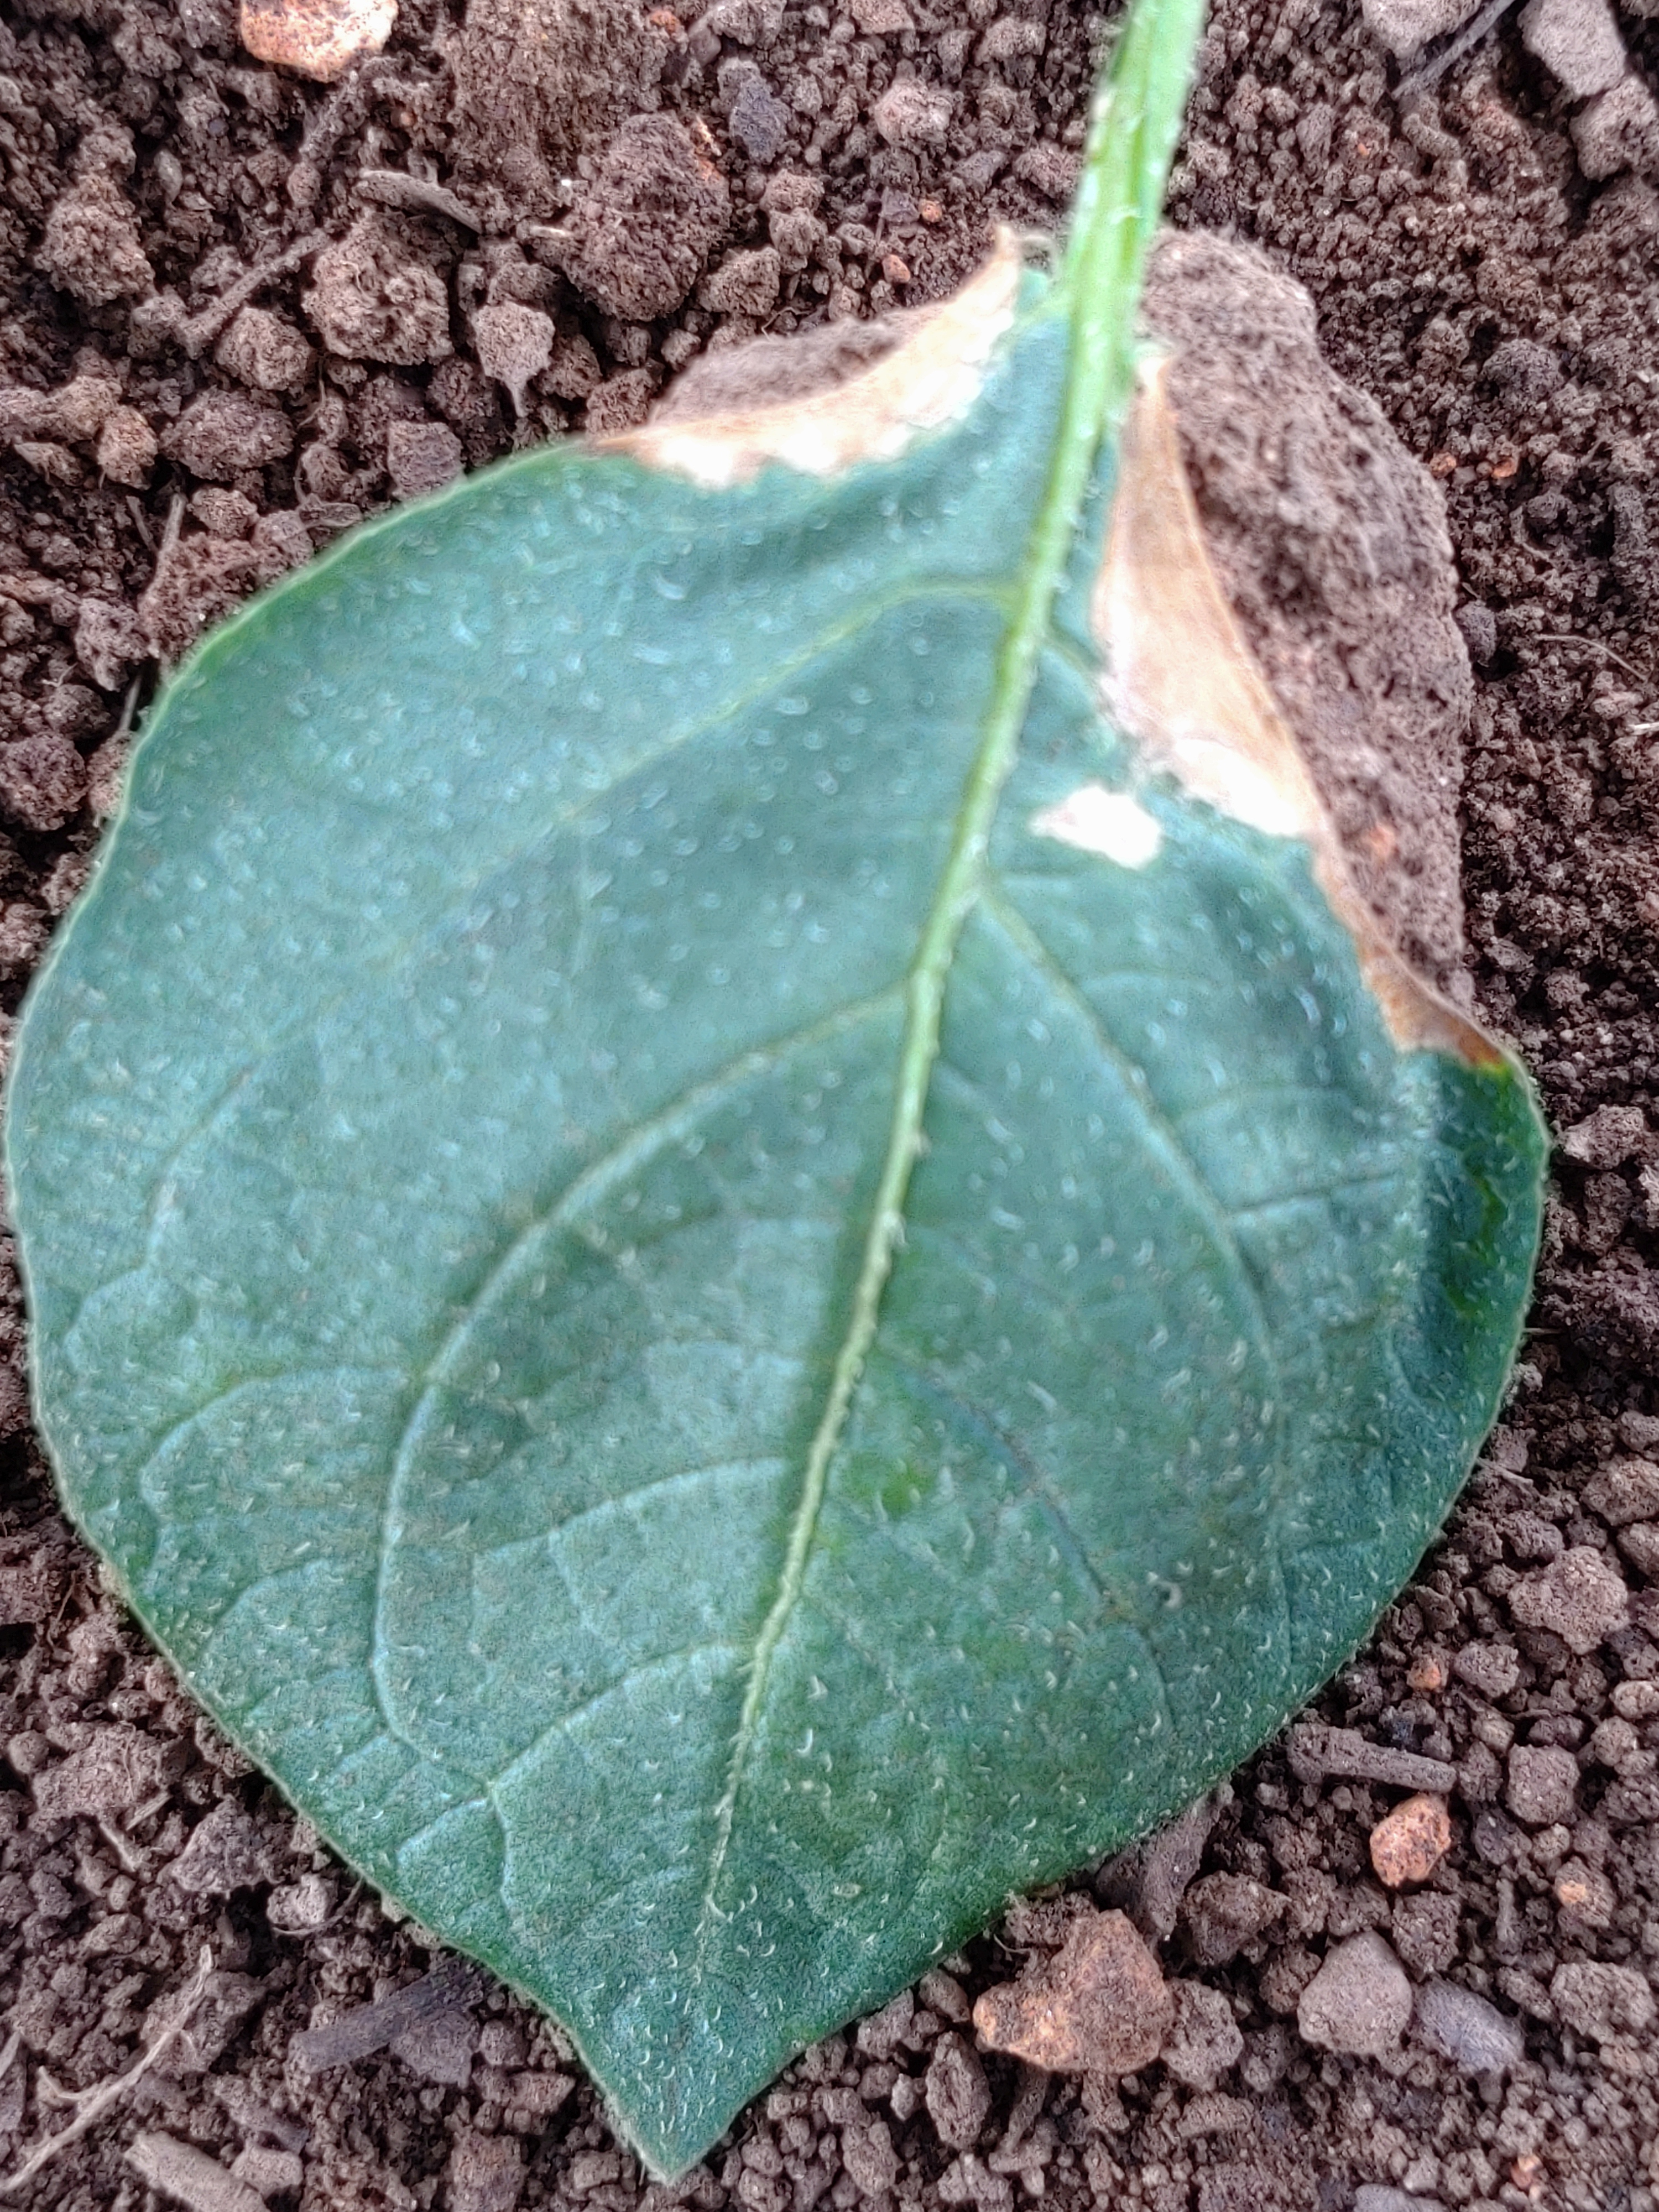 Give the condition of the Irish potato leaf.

early blight
